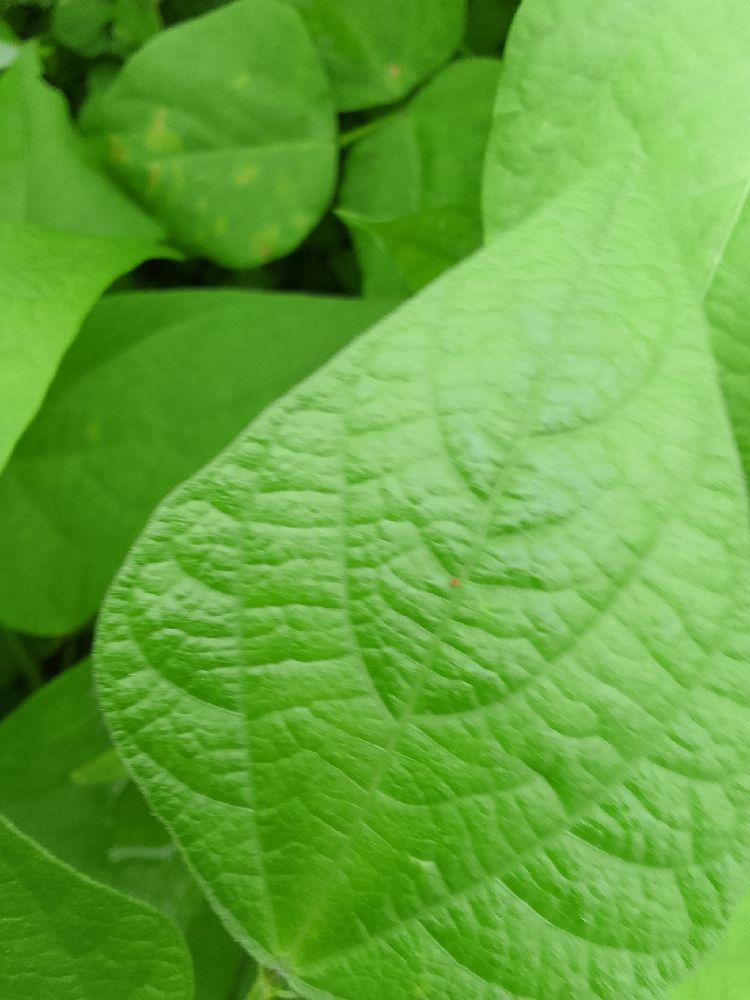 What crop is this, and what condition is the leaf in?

common bean, healthy
